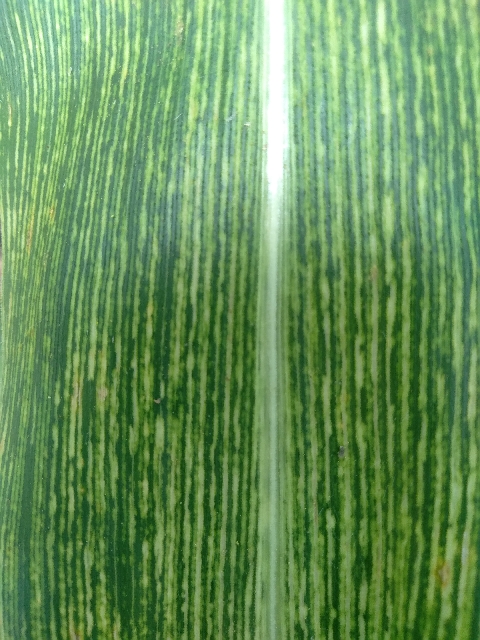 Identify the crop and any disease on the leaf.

maize, maize streak virus
